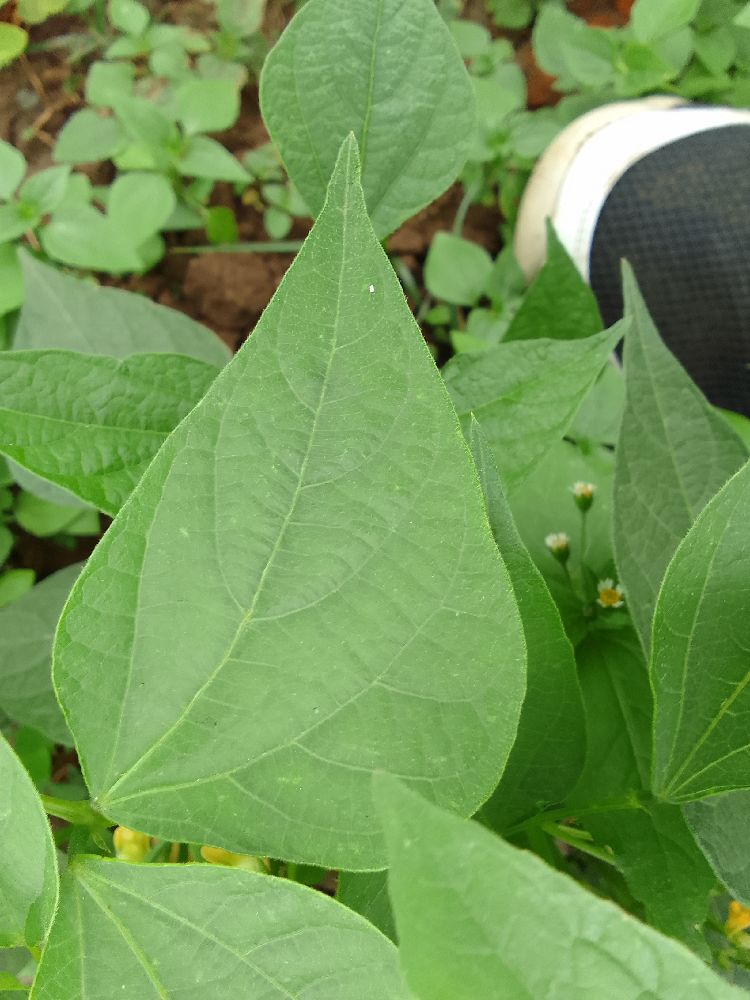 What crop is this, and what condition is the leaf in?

common bean, healthy
